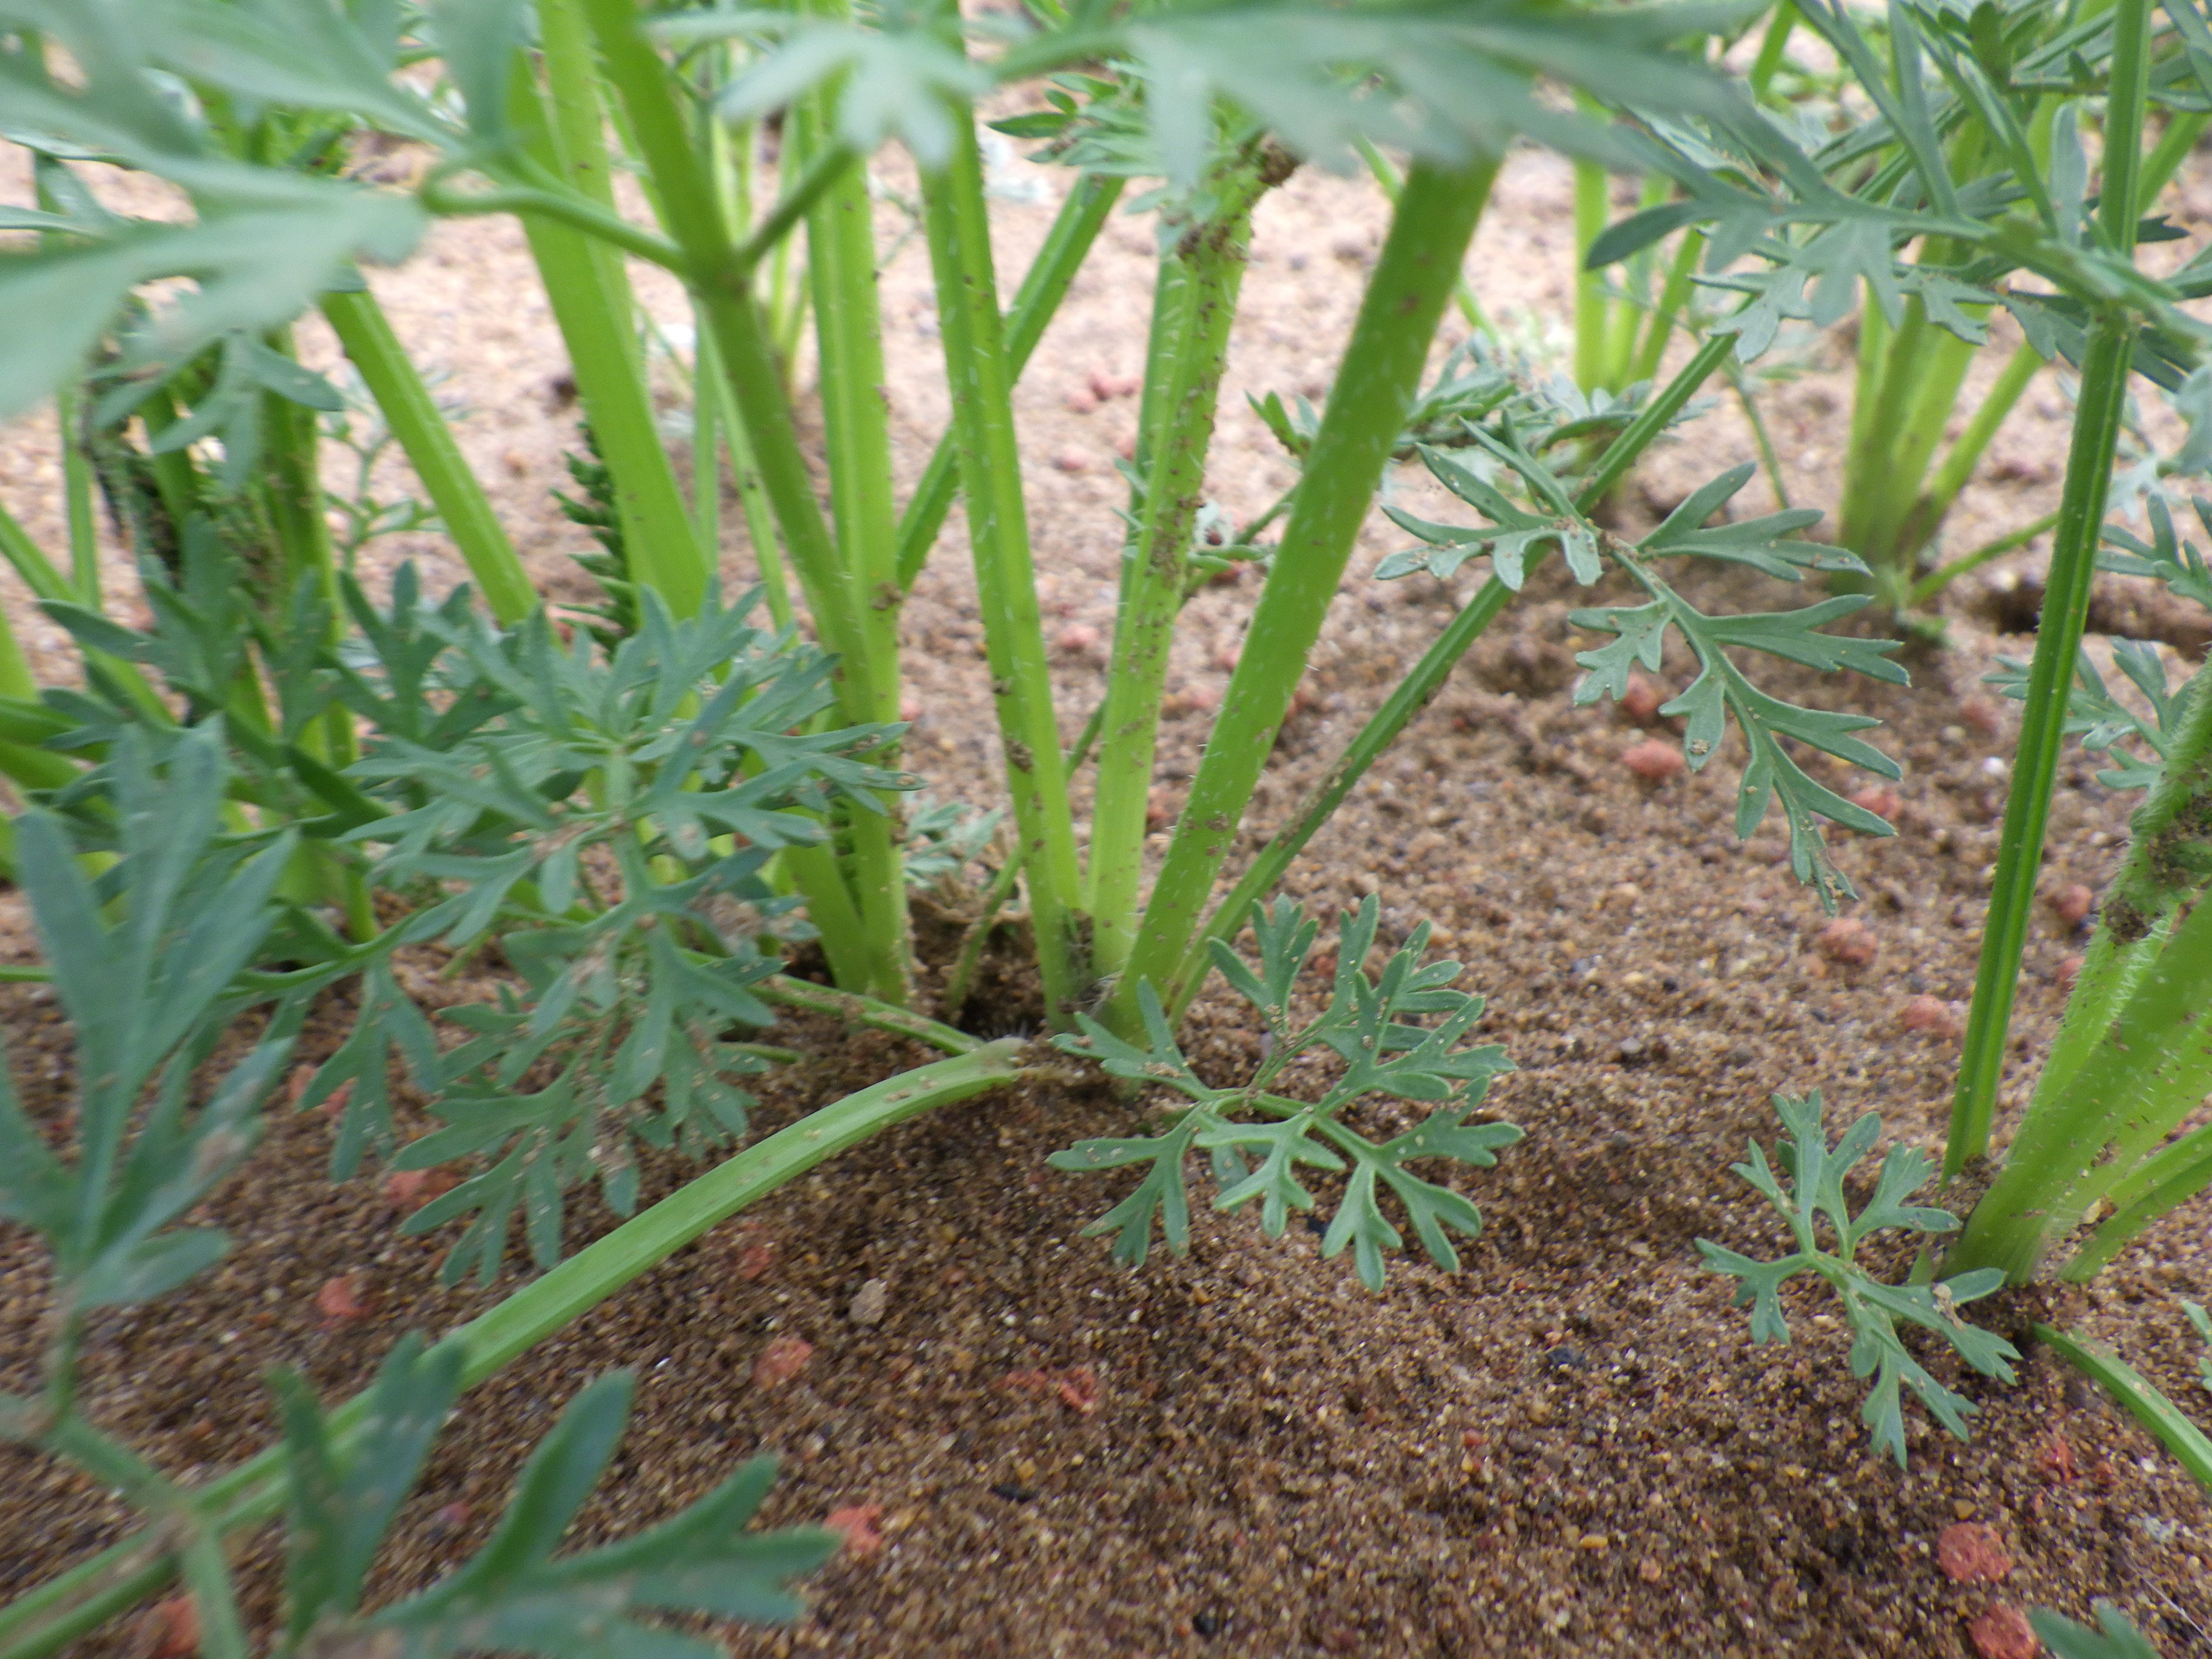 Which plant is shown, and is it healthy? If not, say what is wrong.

carrot, healthy
